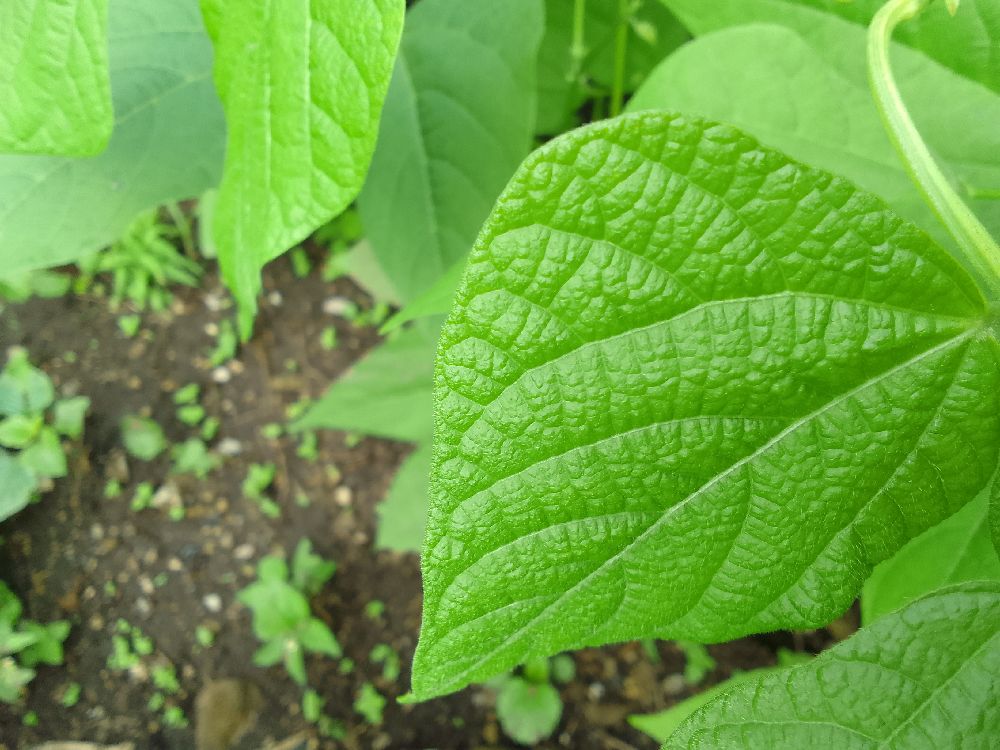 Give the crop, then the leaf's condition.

common bean, healthy
